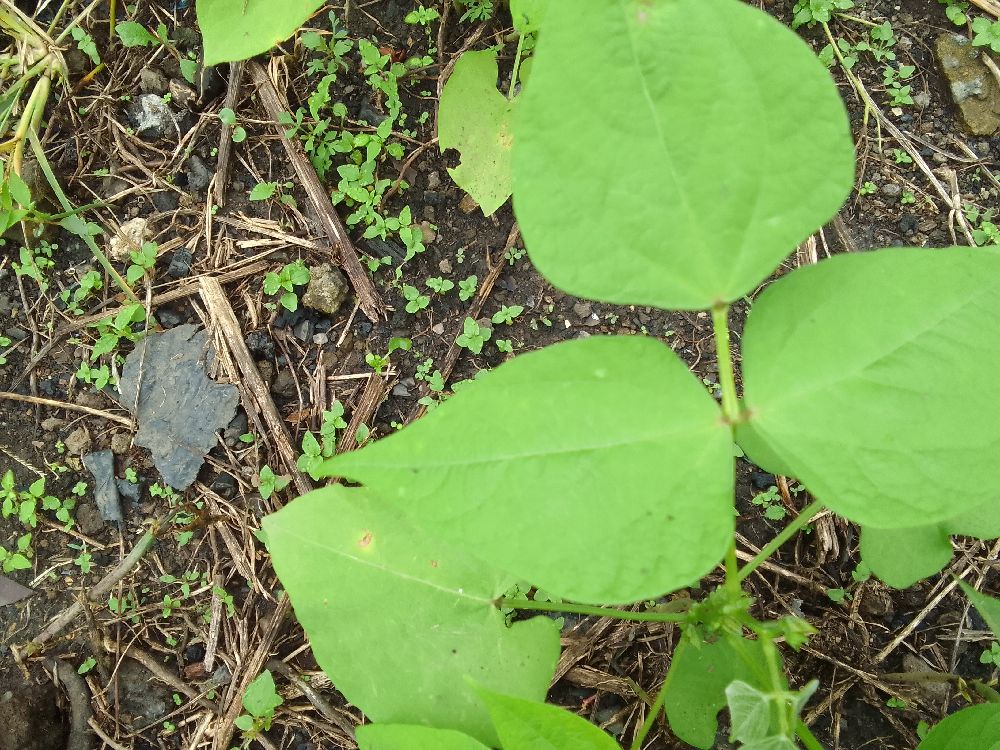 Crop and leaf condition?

common bean, healthy
